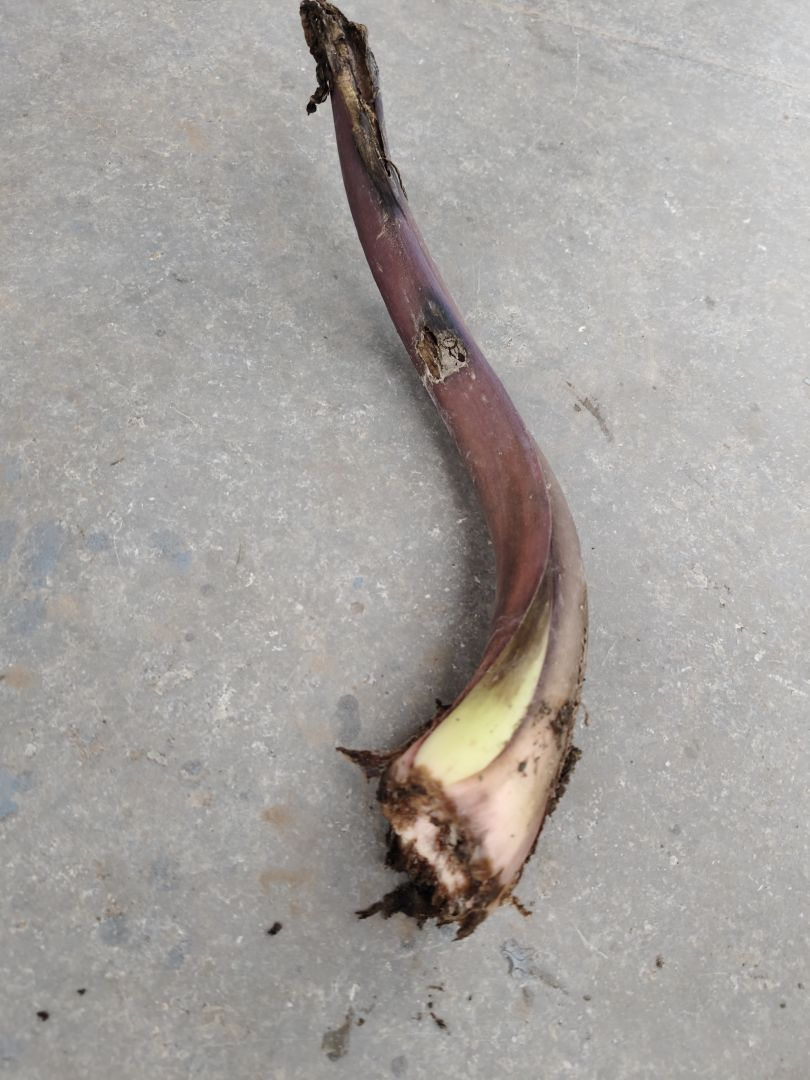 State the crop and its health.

taro, root rot
